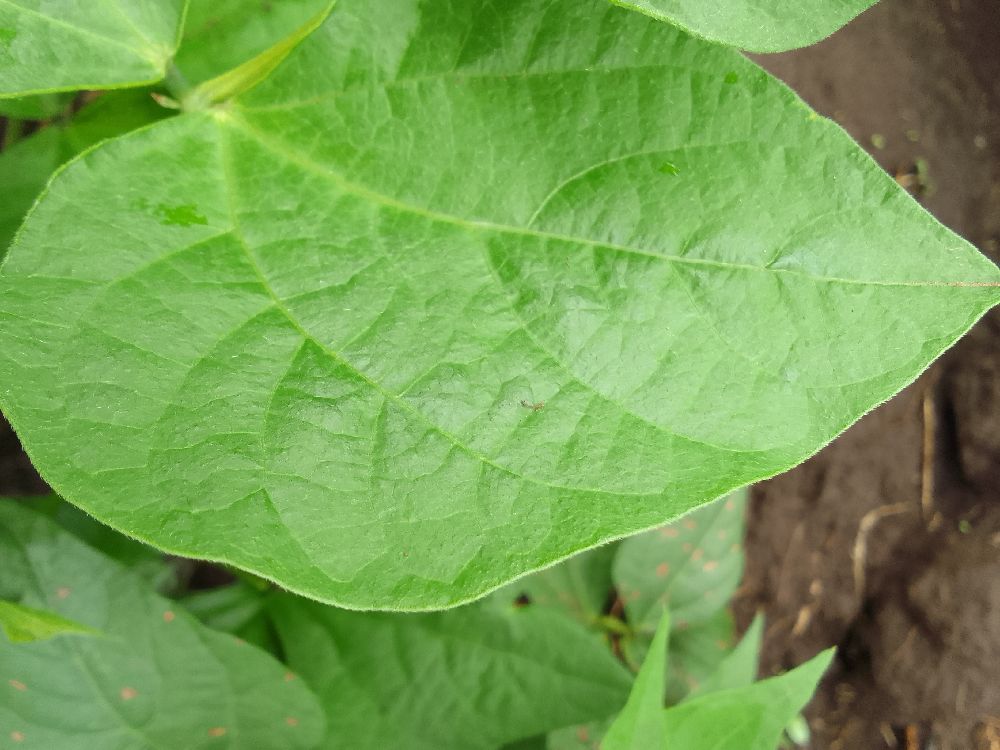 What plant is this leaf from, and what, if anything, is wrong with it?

common bean, healthy
